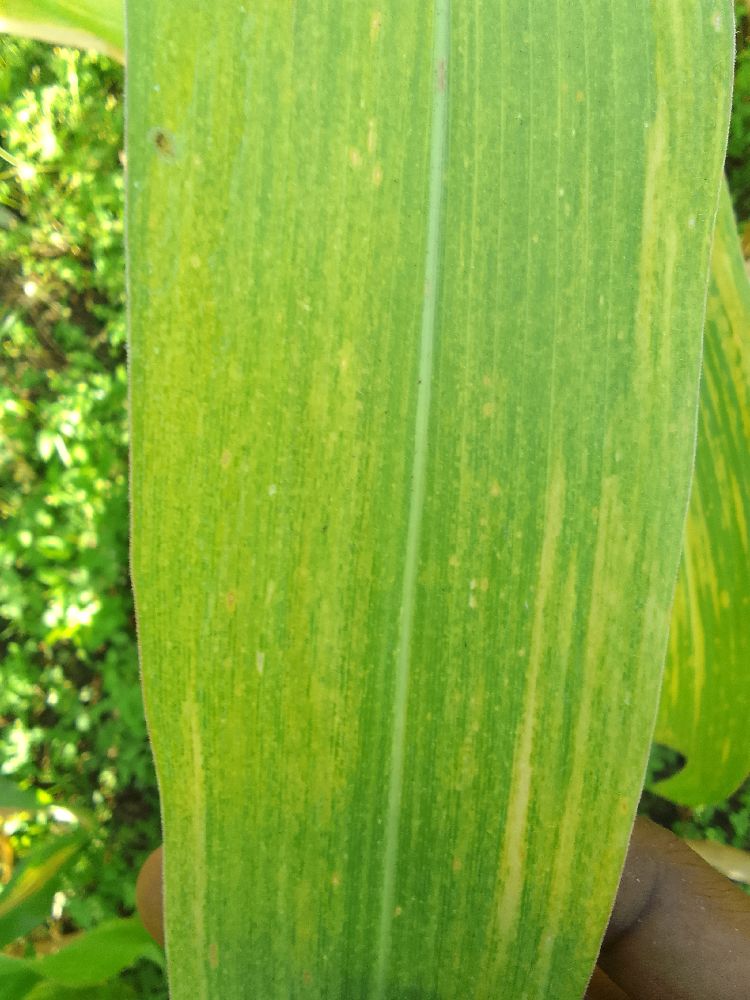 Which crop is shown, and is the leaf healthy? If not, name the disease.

maize, maize lethal necrosis
